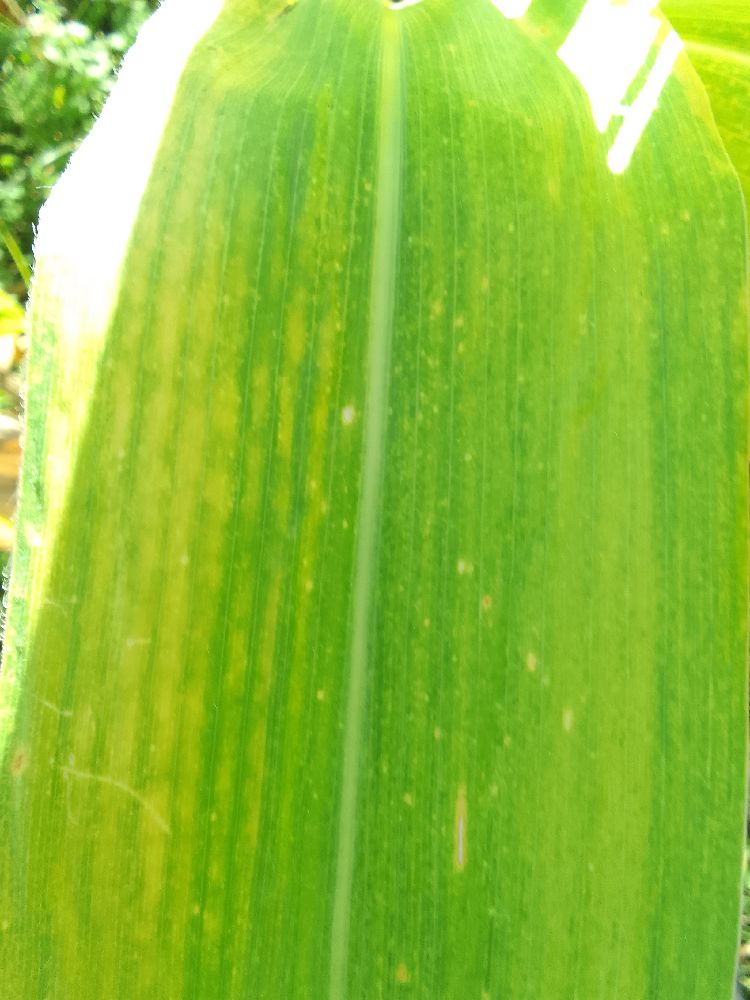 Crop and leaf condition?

maize, maize lethal necrosis
